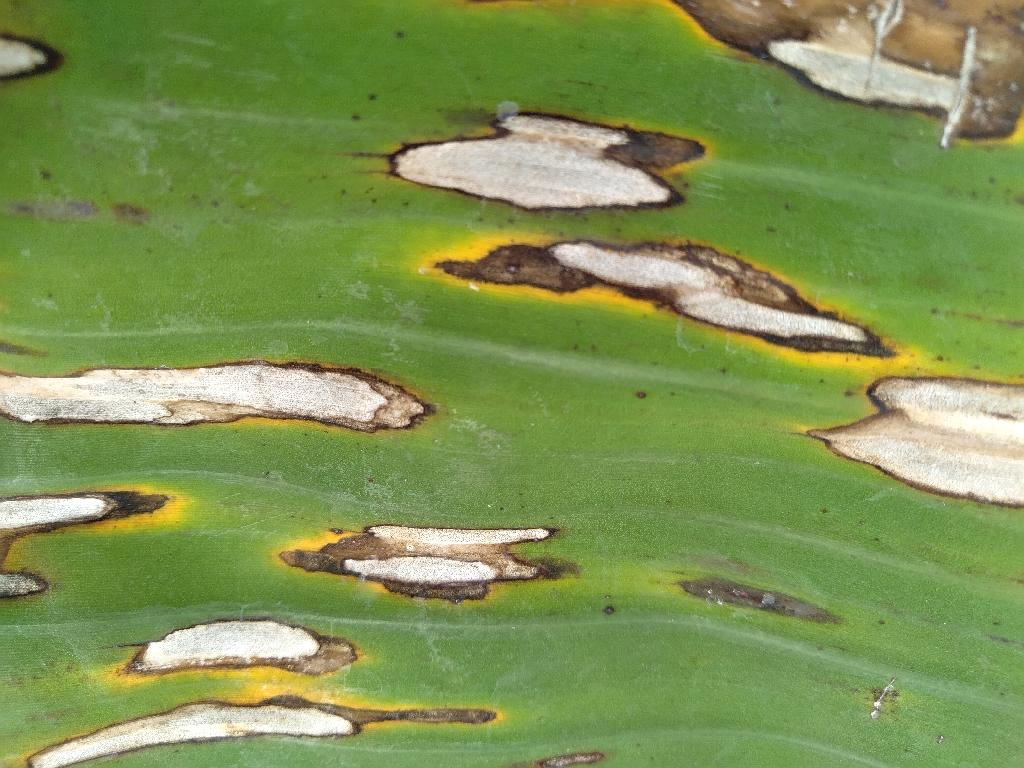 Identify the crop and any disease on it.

banana, black sigatoka
